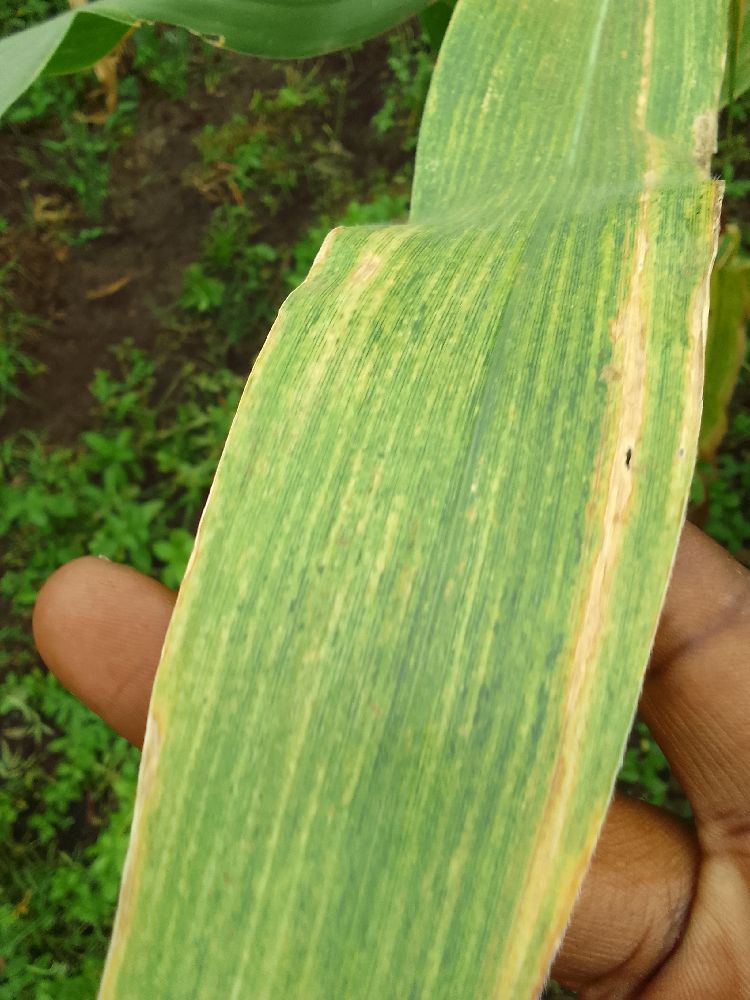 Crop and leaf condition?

maize, maize lethal necrosis
